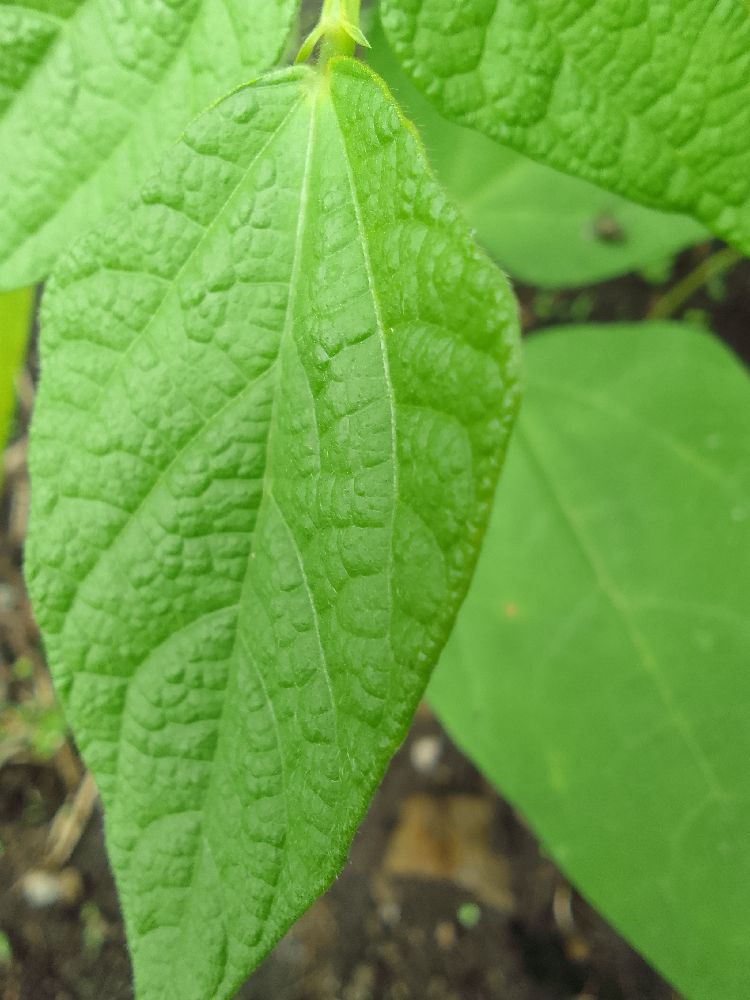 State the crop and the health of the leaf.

common bean, healthy
